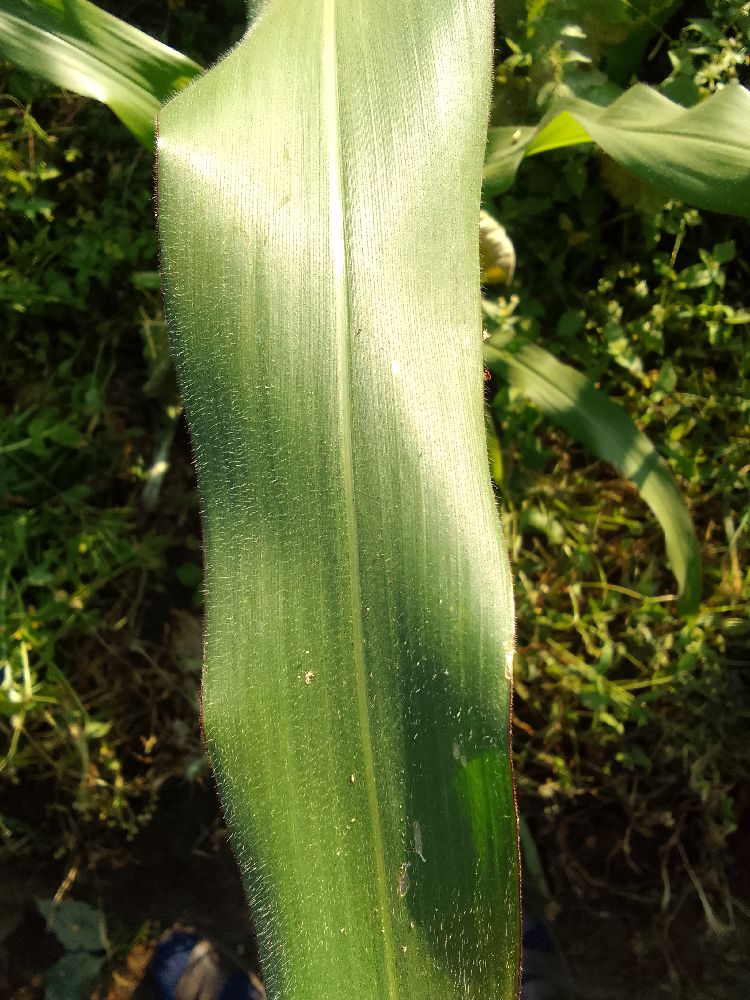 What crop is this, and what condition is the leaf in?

maize, healthy
